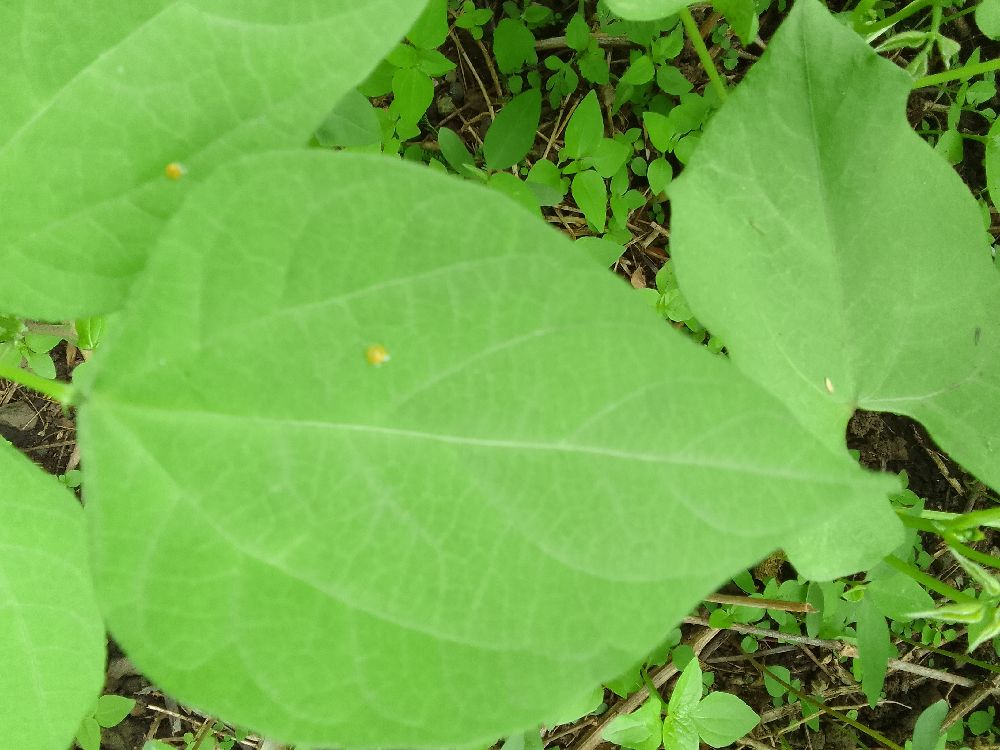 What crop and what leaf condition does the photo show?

common bean, healthy
